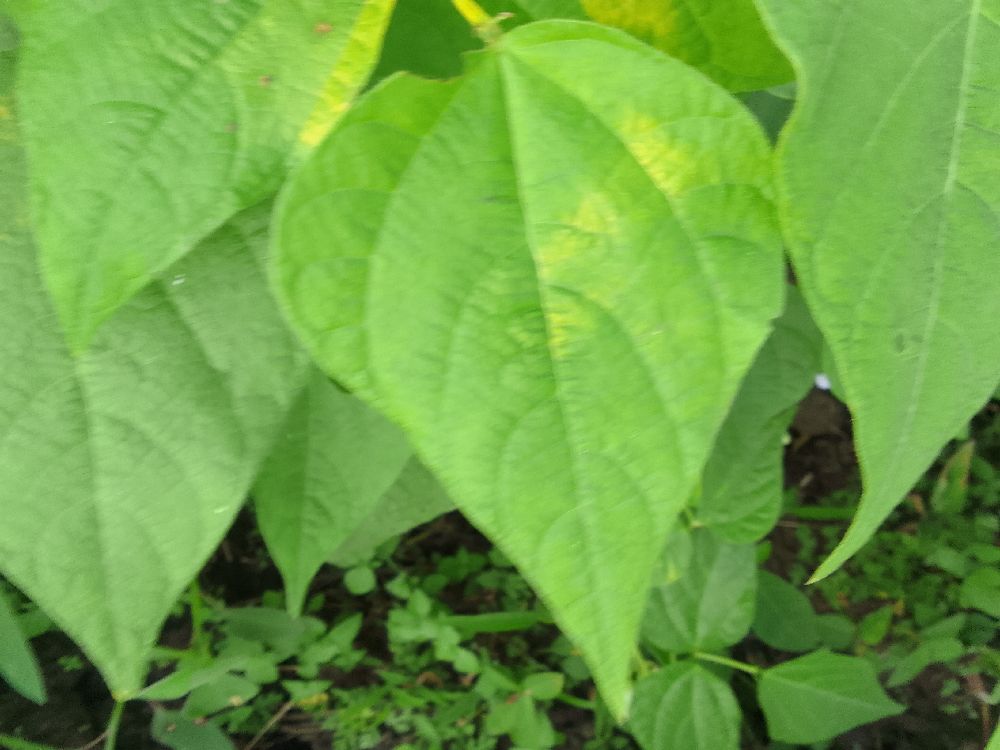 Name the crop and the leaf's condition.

common bean, healthy
